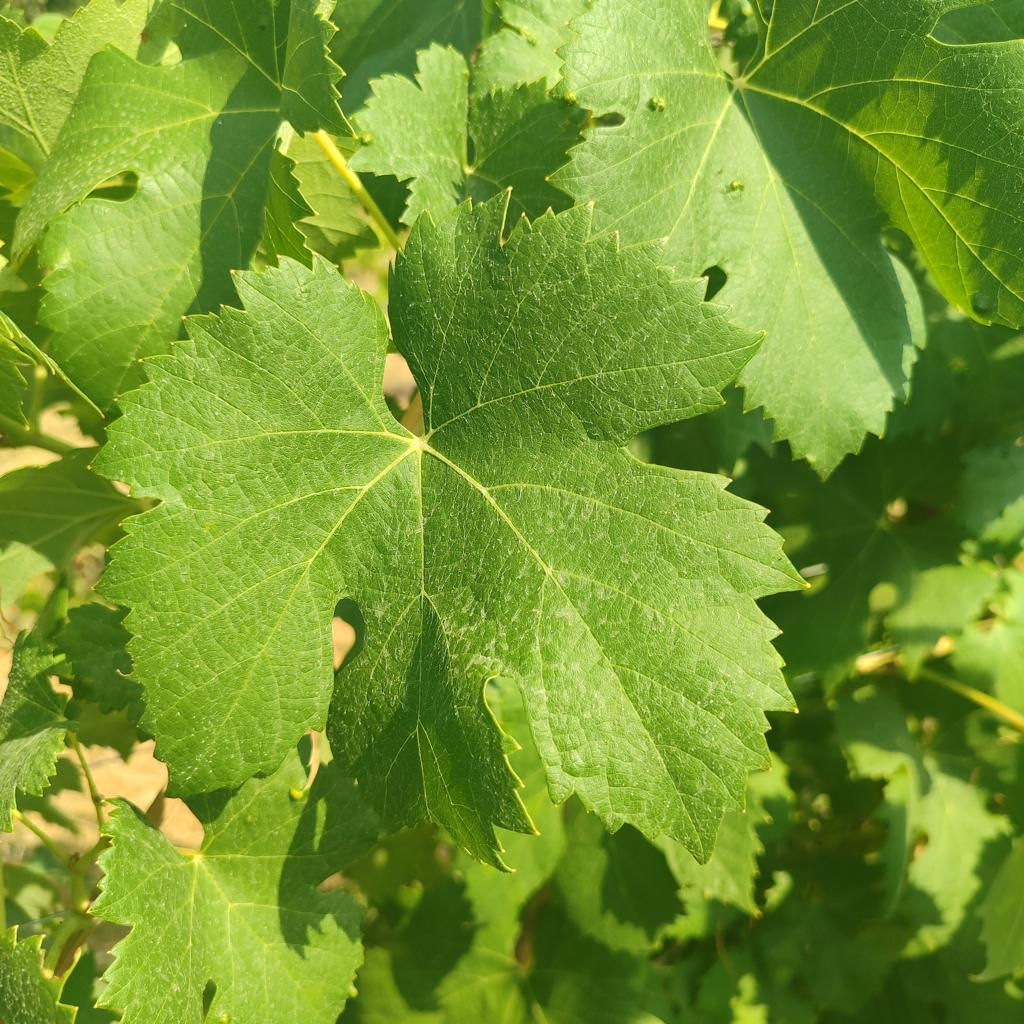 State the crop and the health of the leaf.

grapevine, healthy
